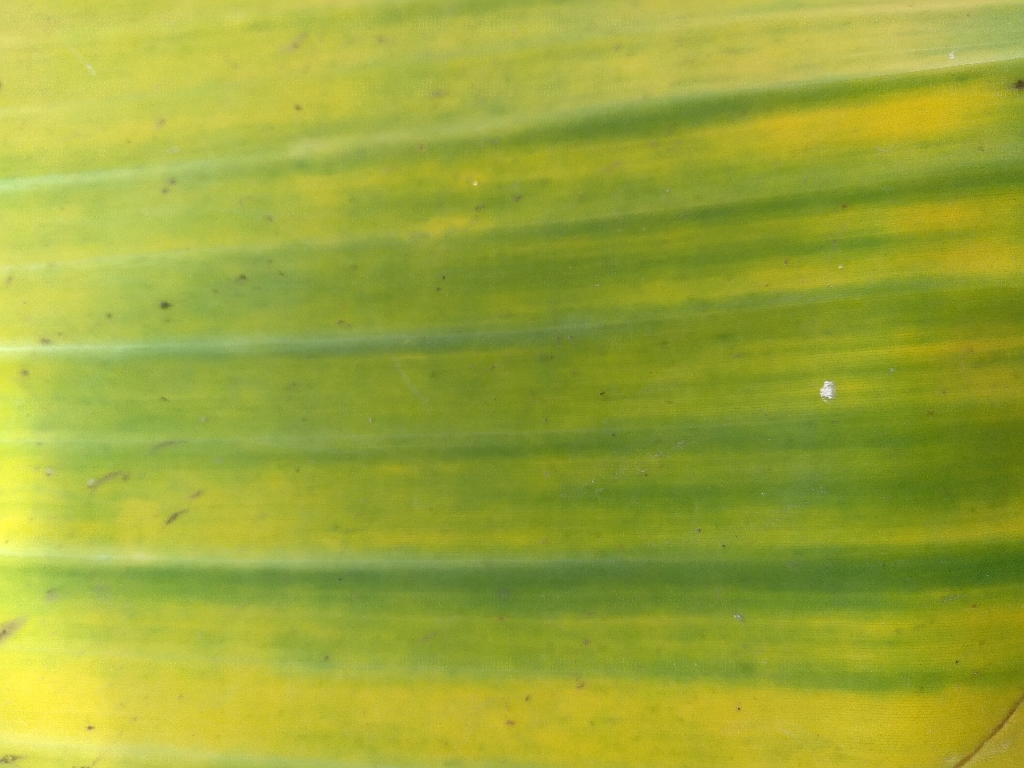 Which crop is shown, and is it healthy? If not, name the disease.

banana, fusarium wilt race 1
